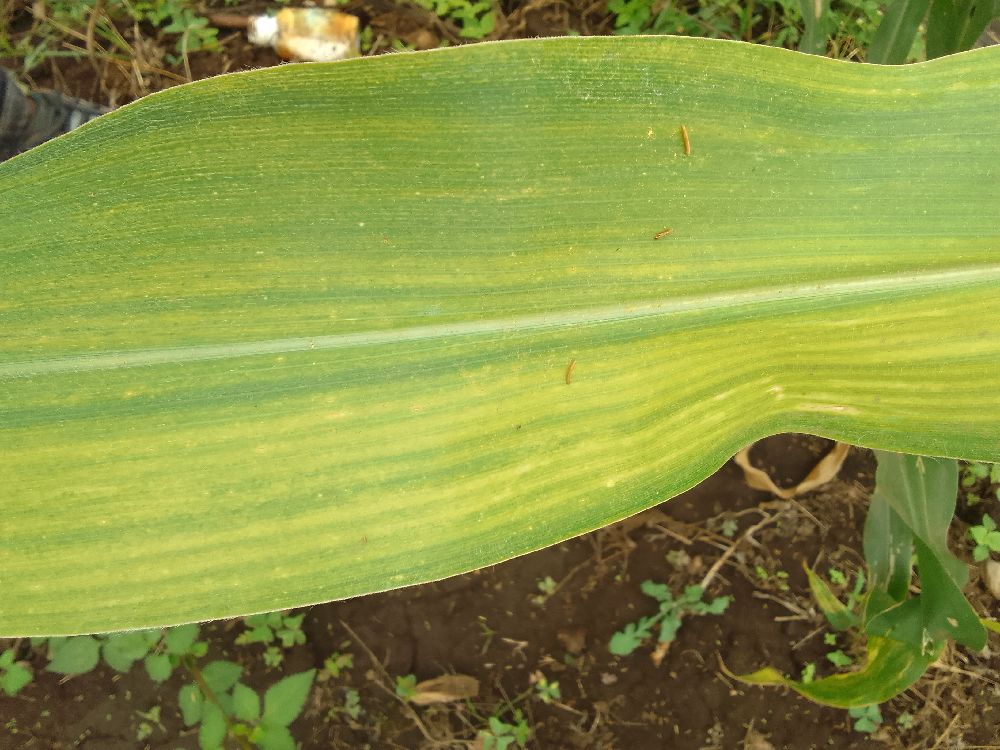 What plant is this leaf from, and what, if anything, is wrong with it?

maize, maize lethal necrosis
